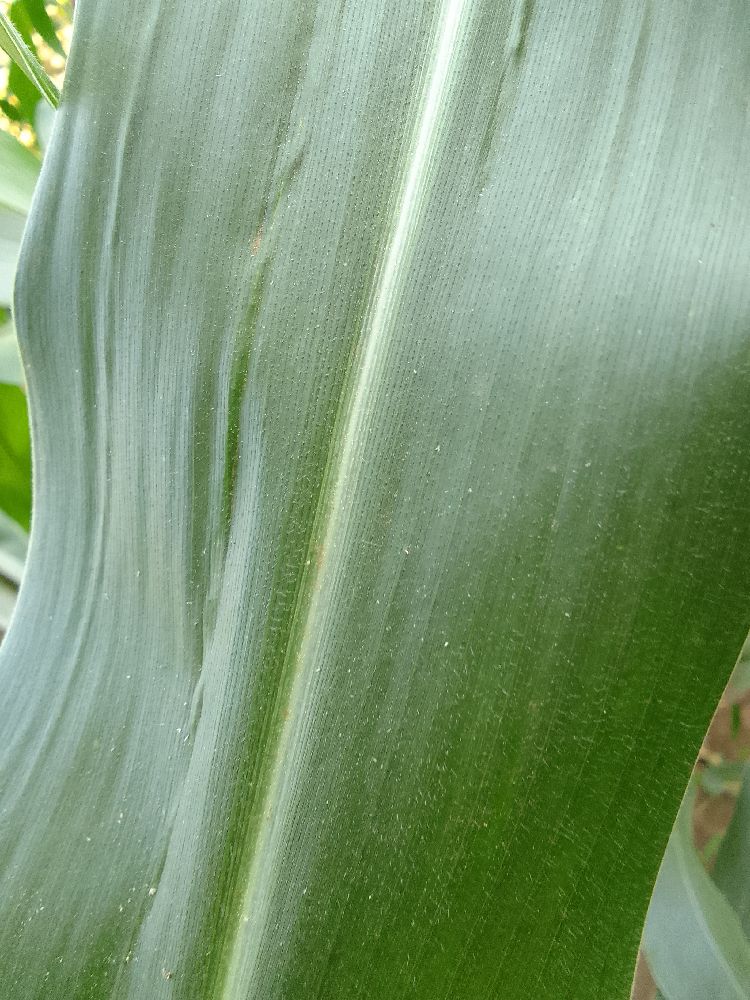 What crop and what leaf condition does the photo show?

maize, healthy
